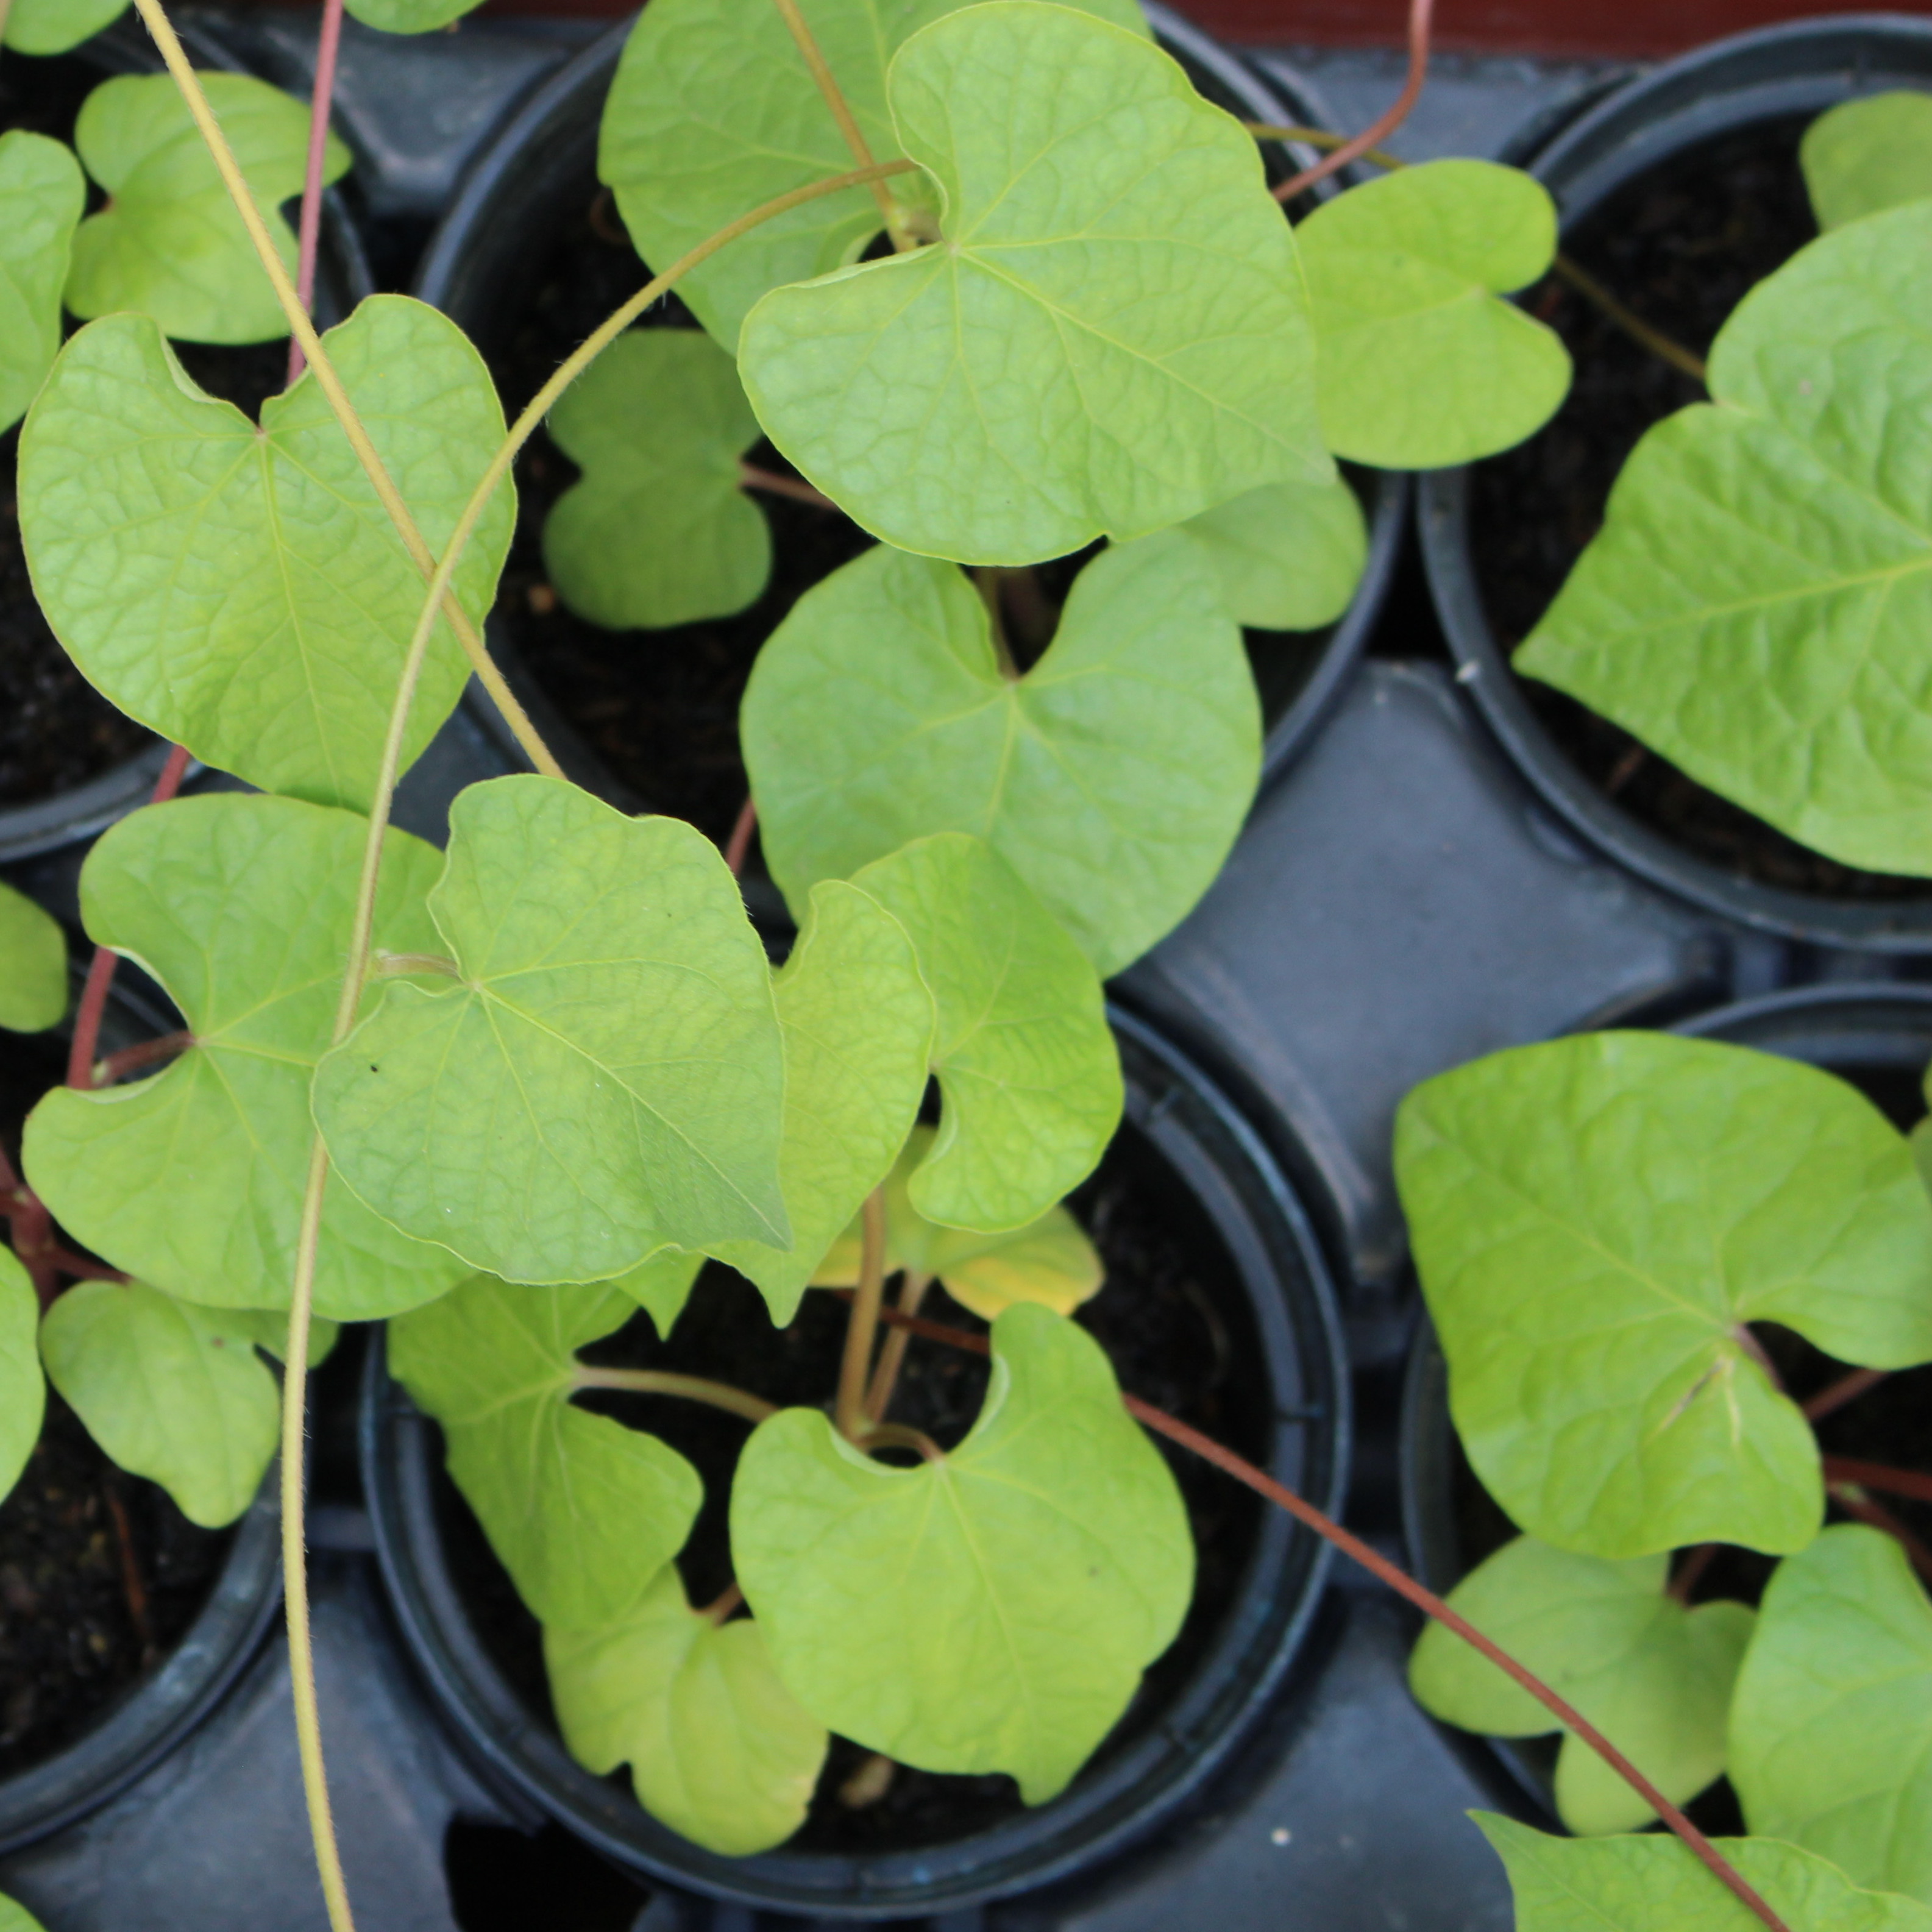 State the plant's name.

Convolvulus arvensis
